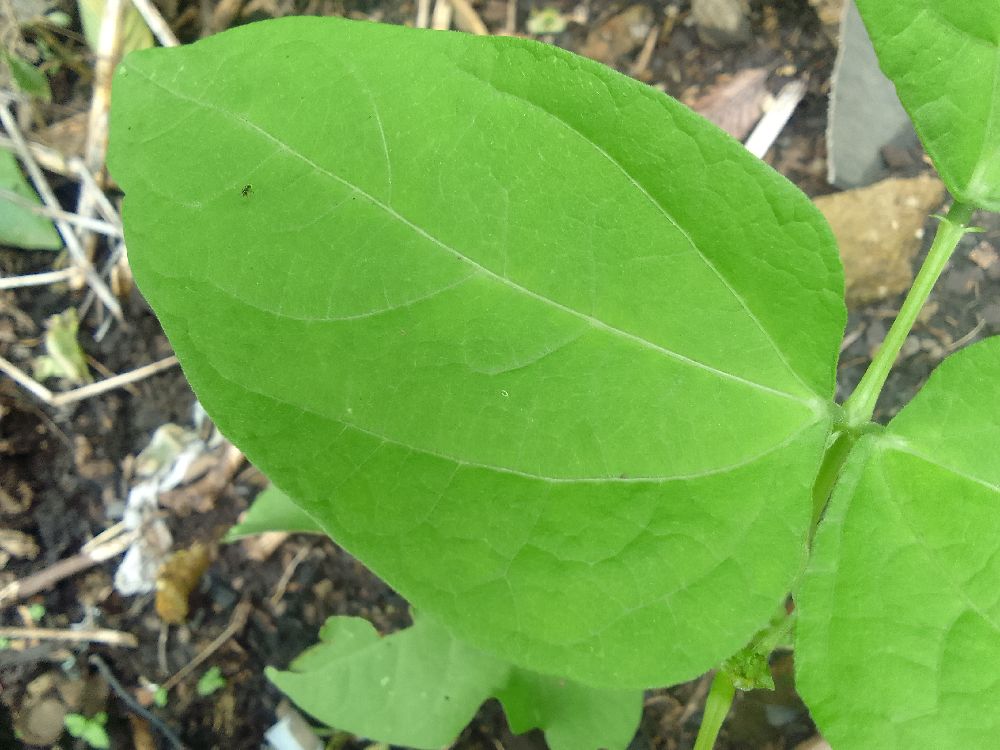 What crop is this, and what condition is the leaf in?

common bean, healthy
